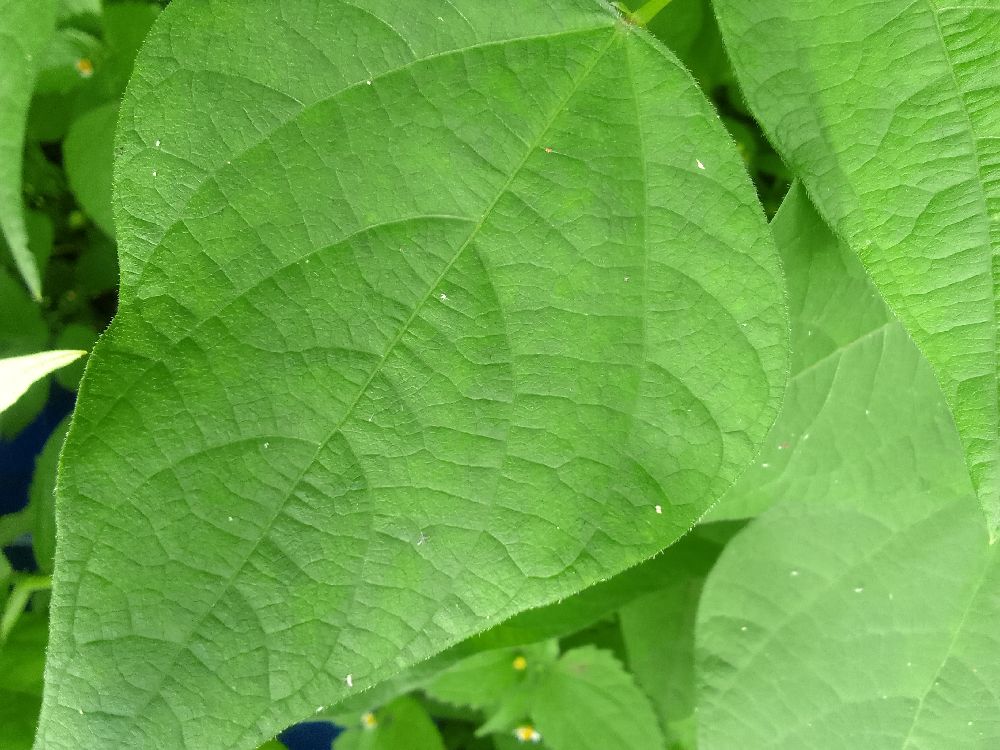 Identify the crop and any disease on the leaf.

common bean, healthy
